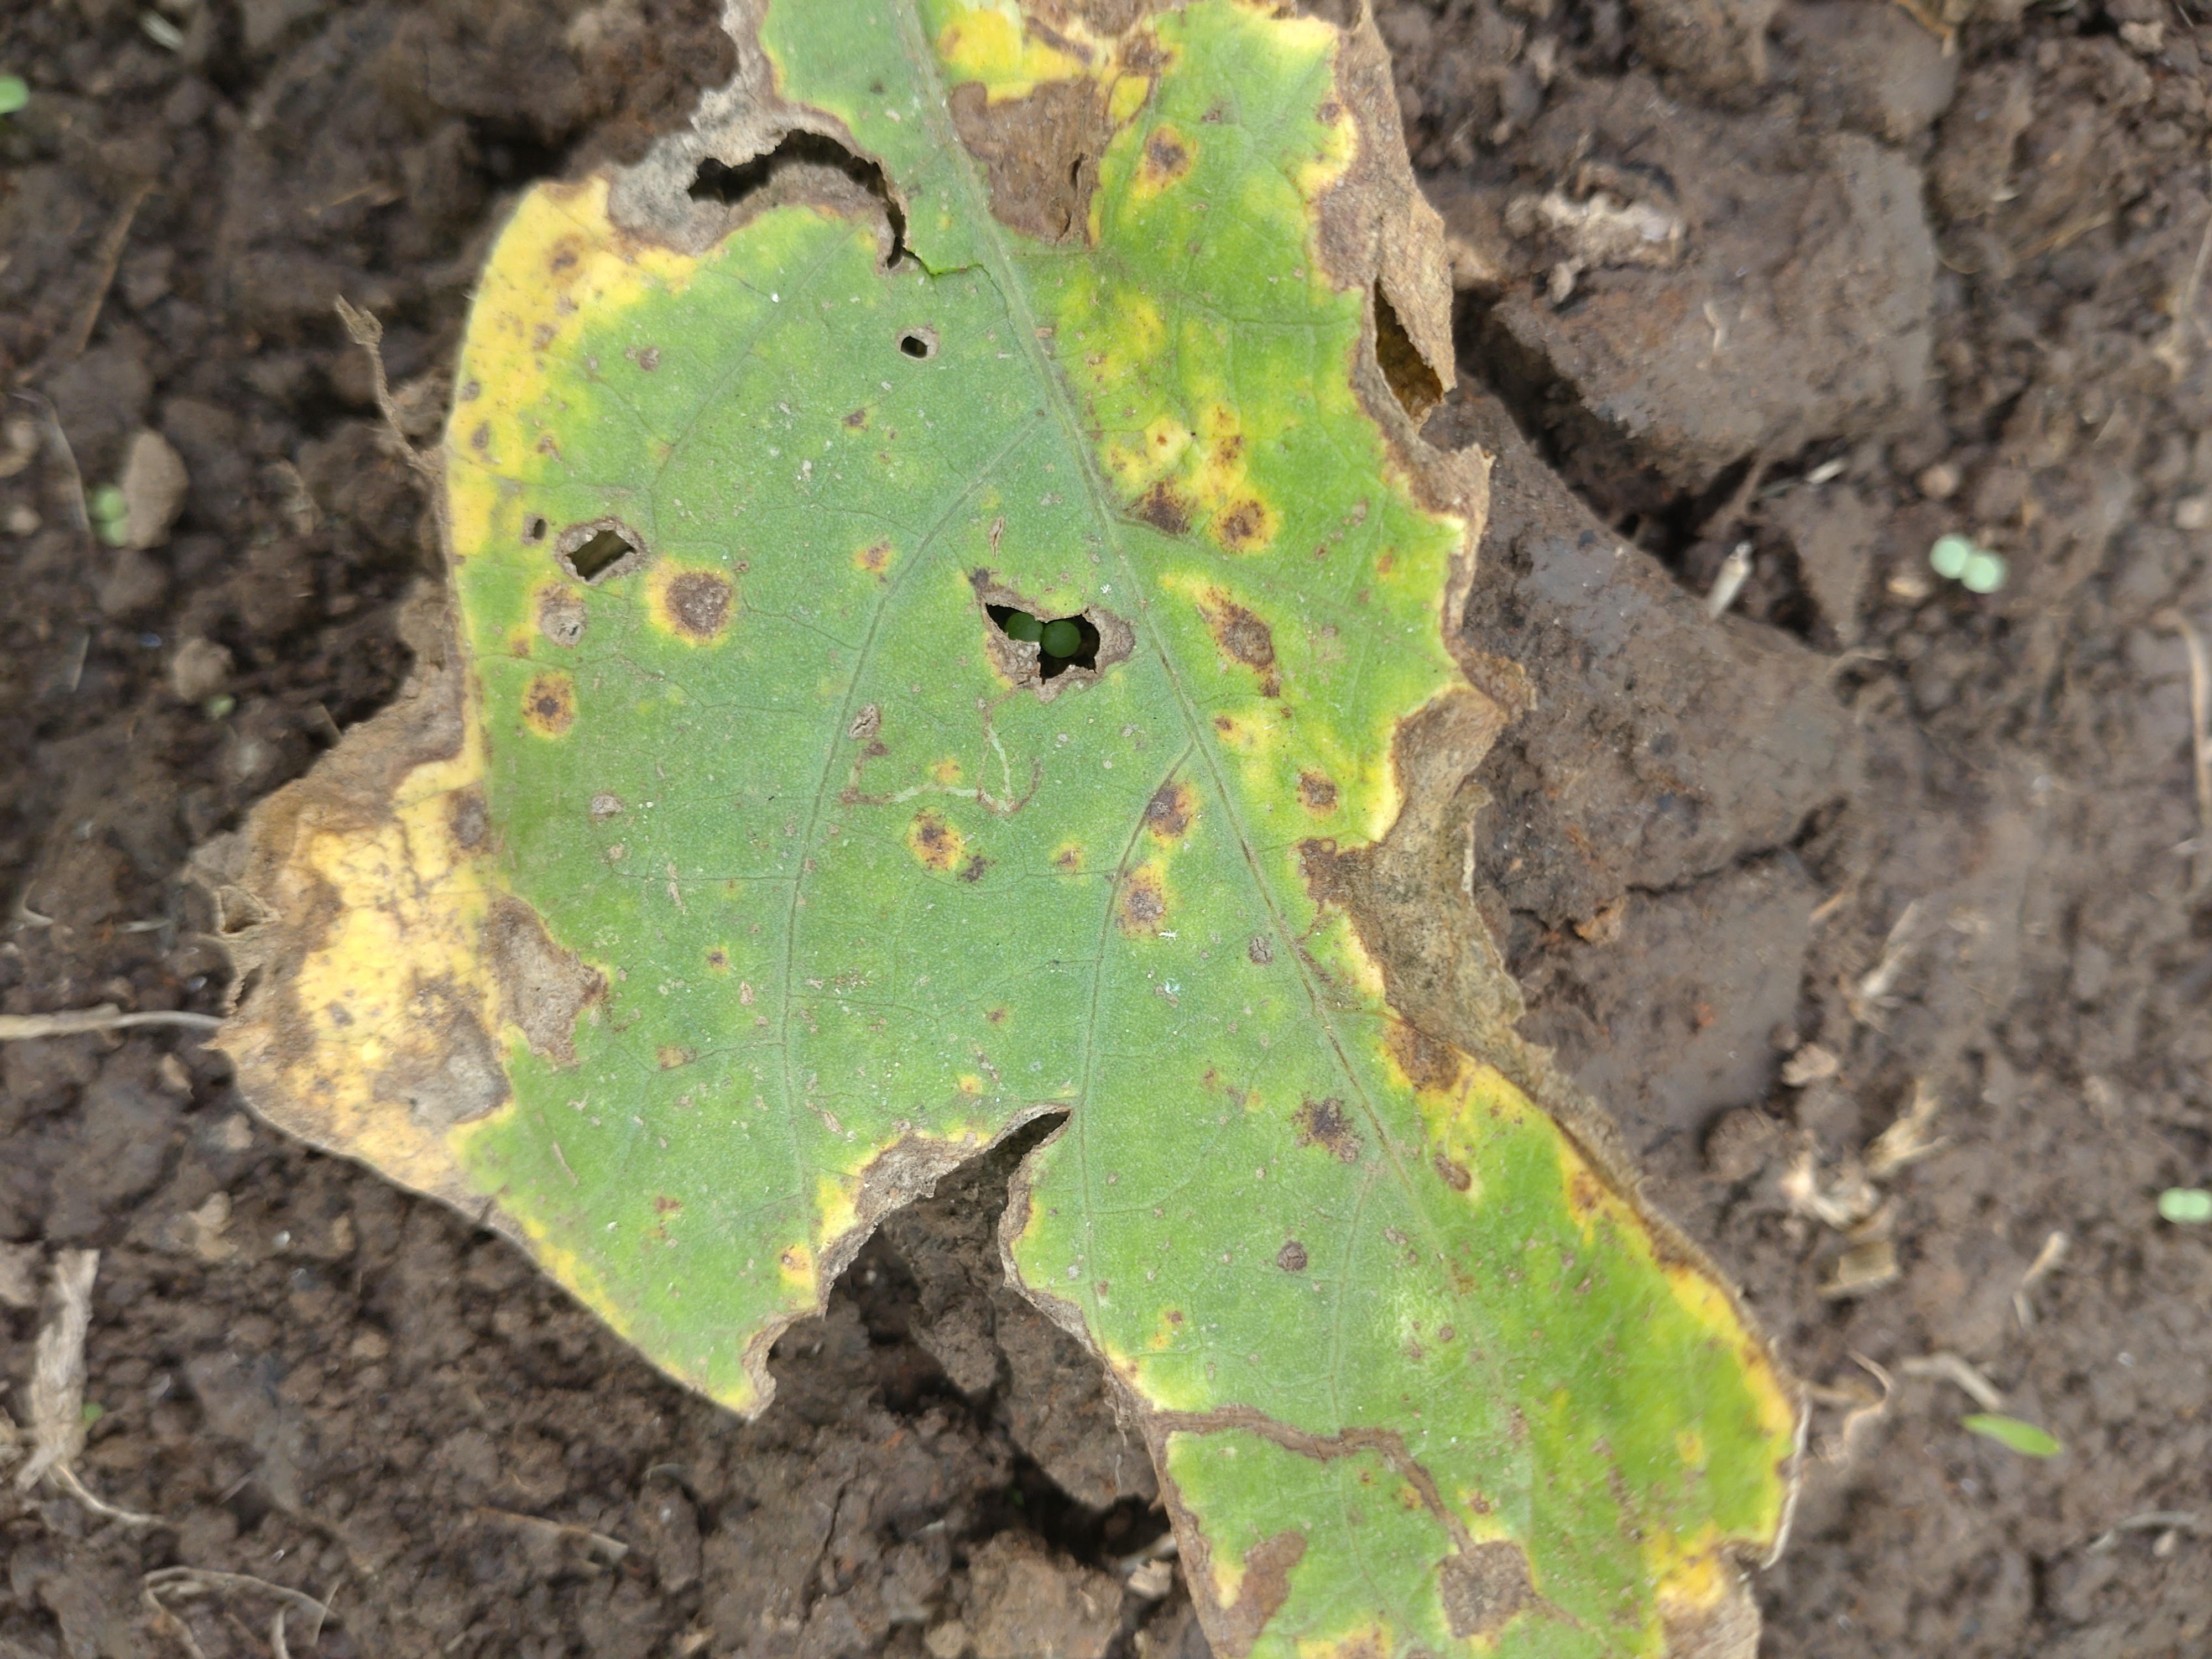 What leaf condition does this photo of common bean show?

rust
